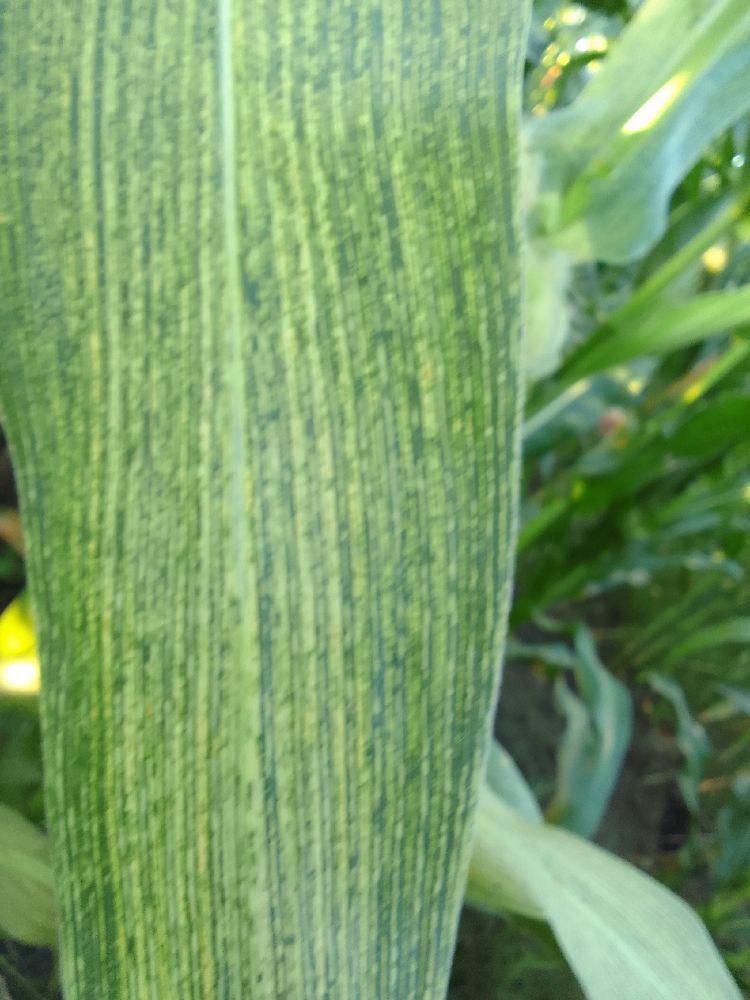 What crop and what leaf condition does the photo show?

maize, maize streak virus
